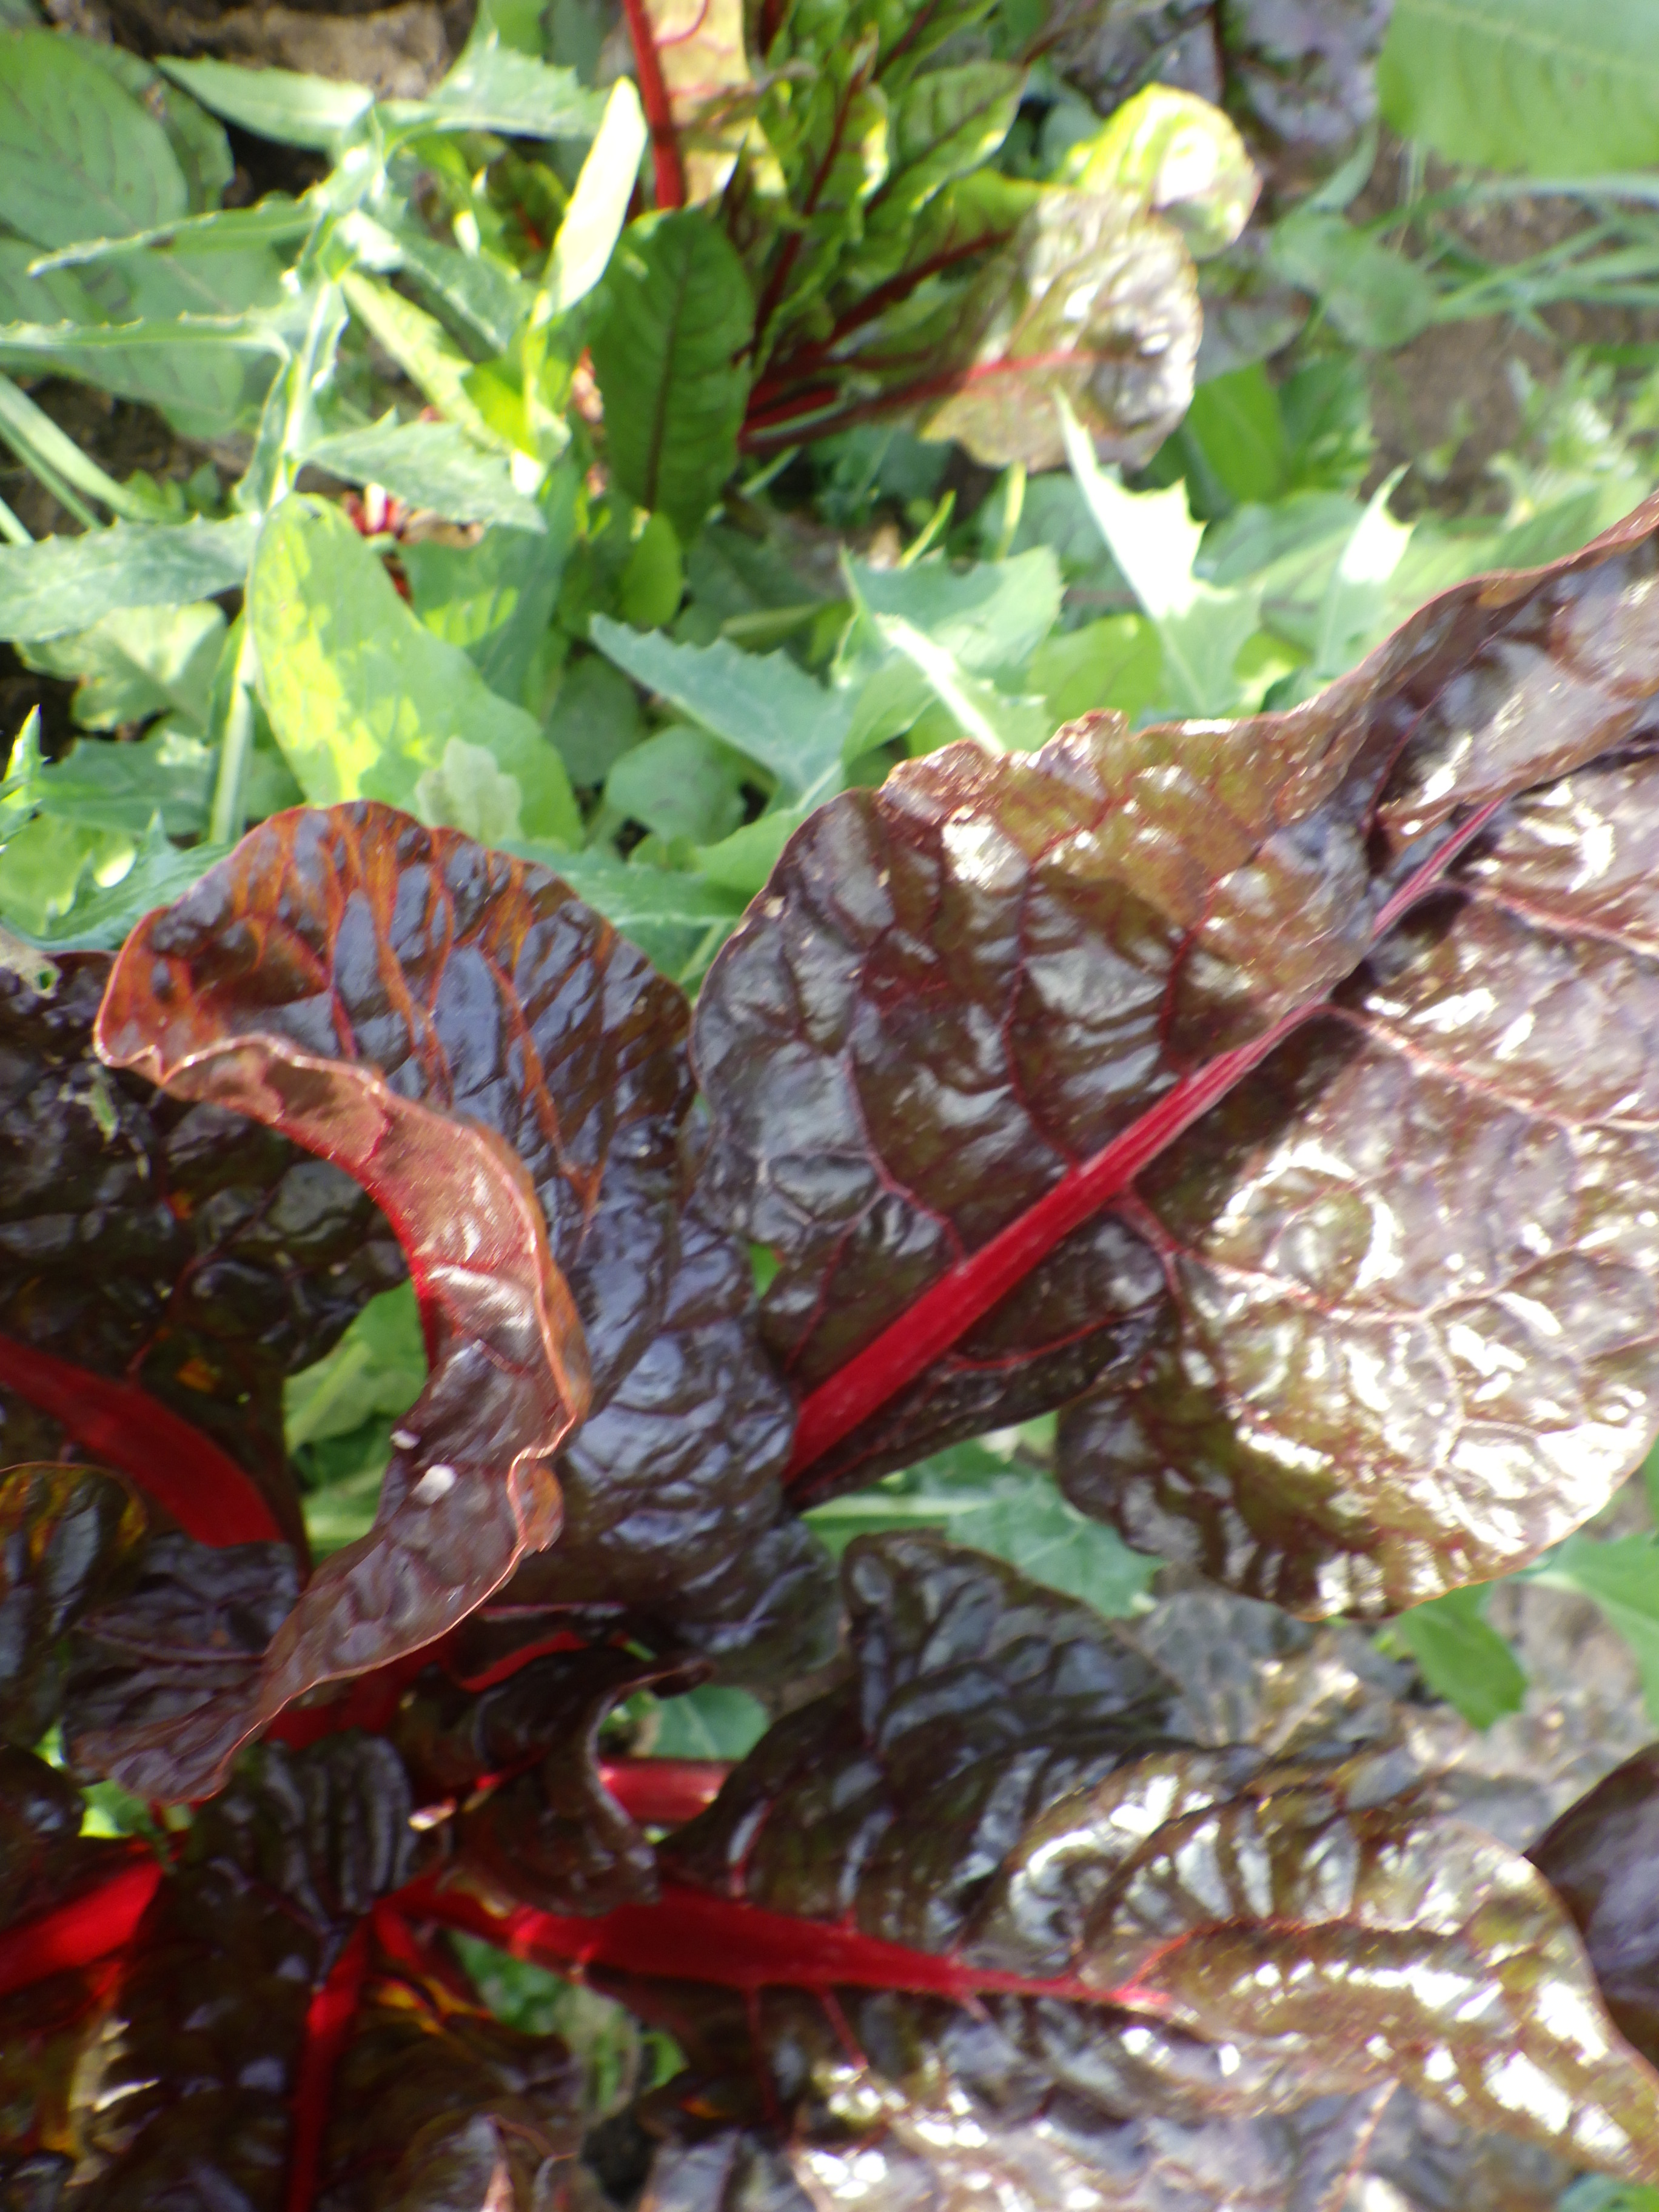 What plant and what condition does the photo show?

chard, healthy
